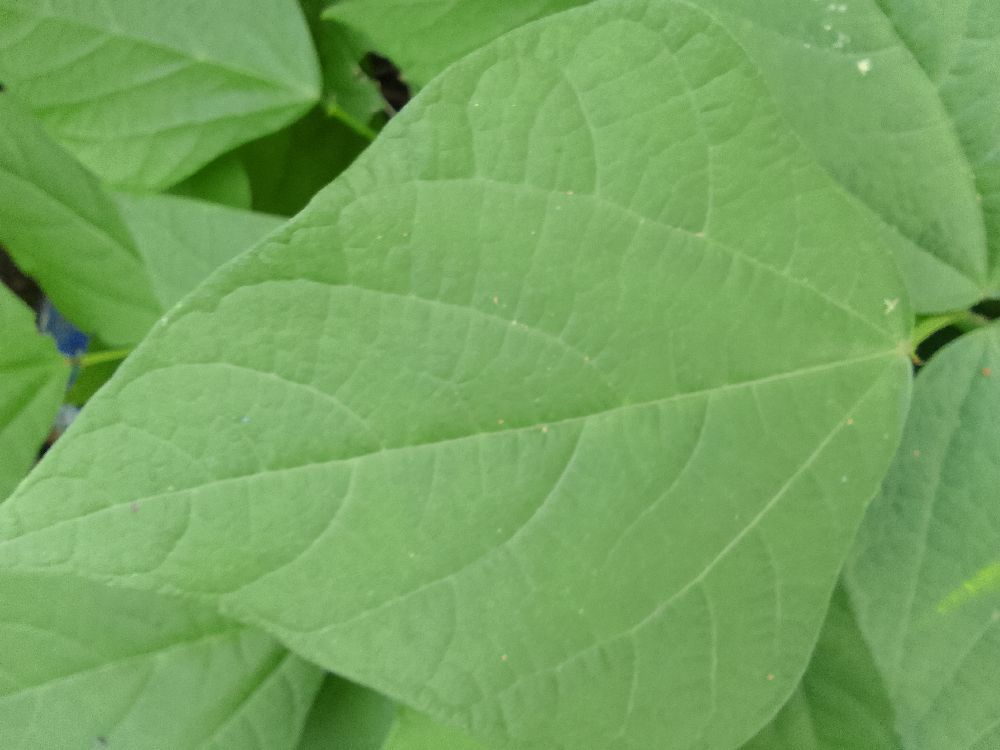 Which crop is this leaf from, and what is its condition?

common bean, healthy
